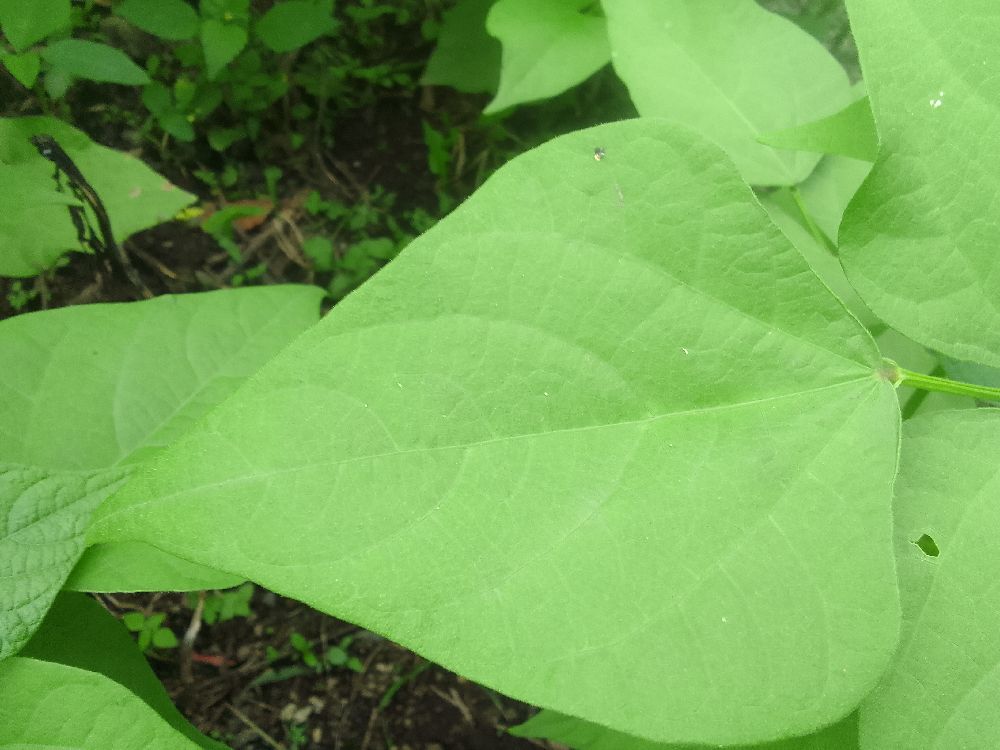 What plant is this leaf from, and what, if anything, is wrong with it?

common bean, healthy
